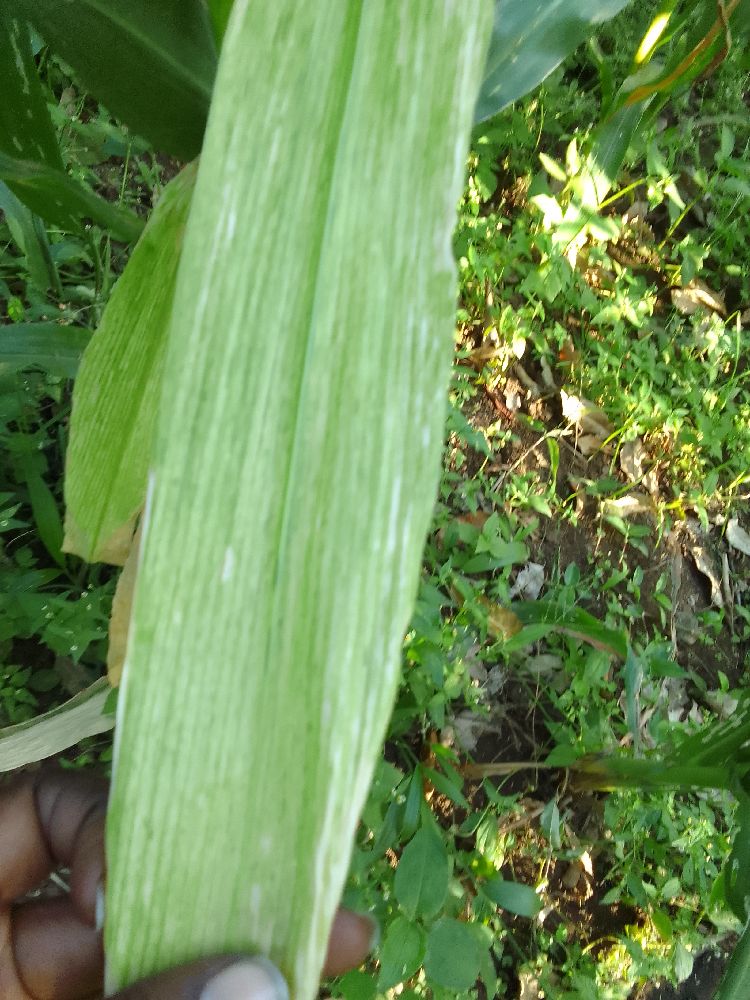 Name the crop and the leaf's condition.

maize, maize lethal necrosis
